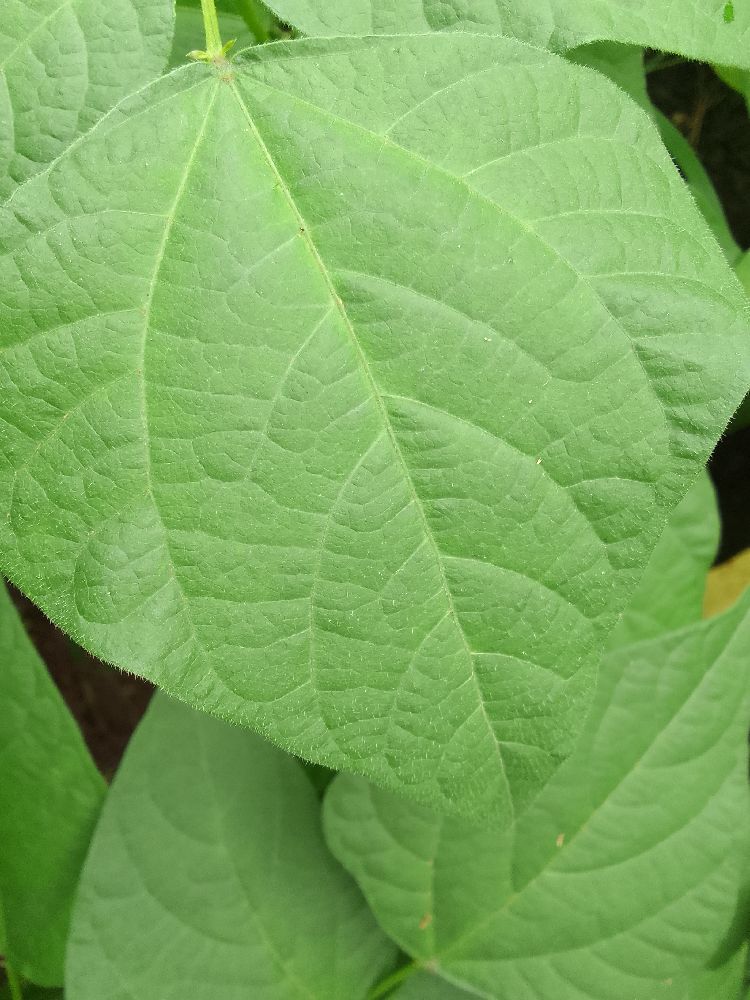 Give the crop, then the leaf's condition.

common bean, healthy
